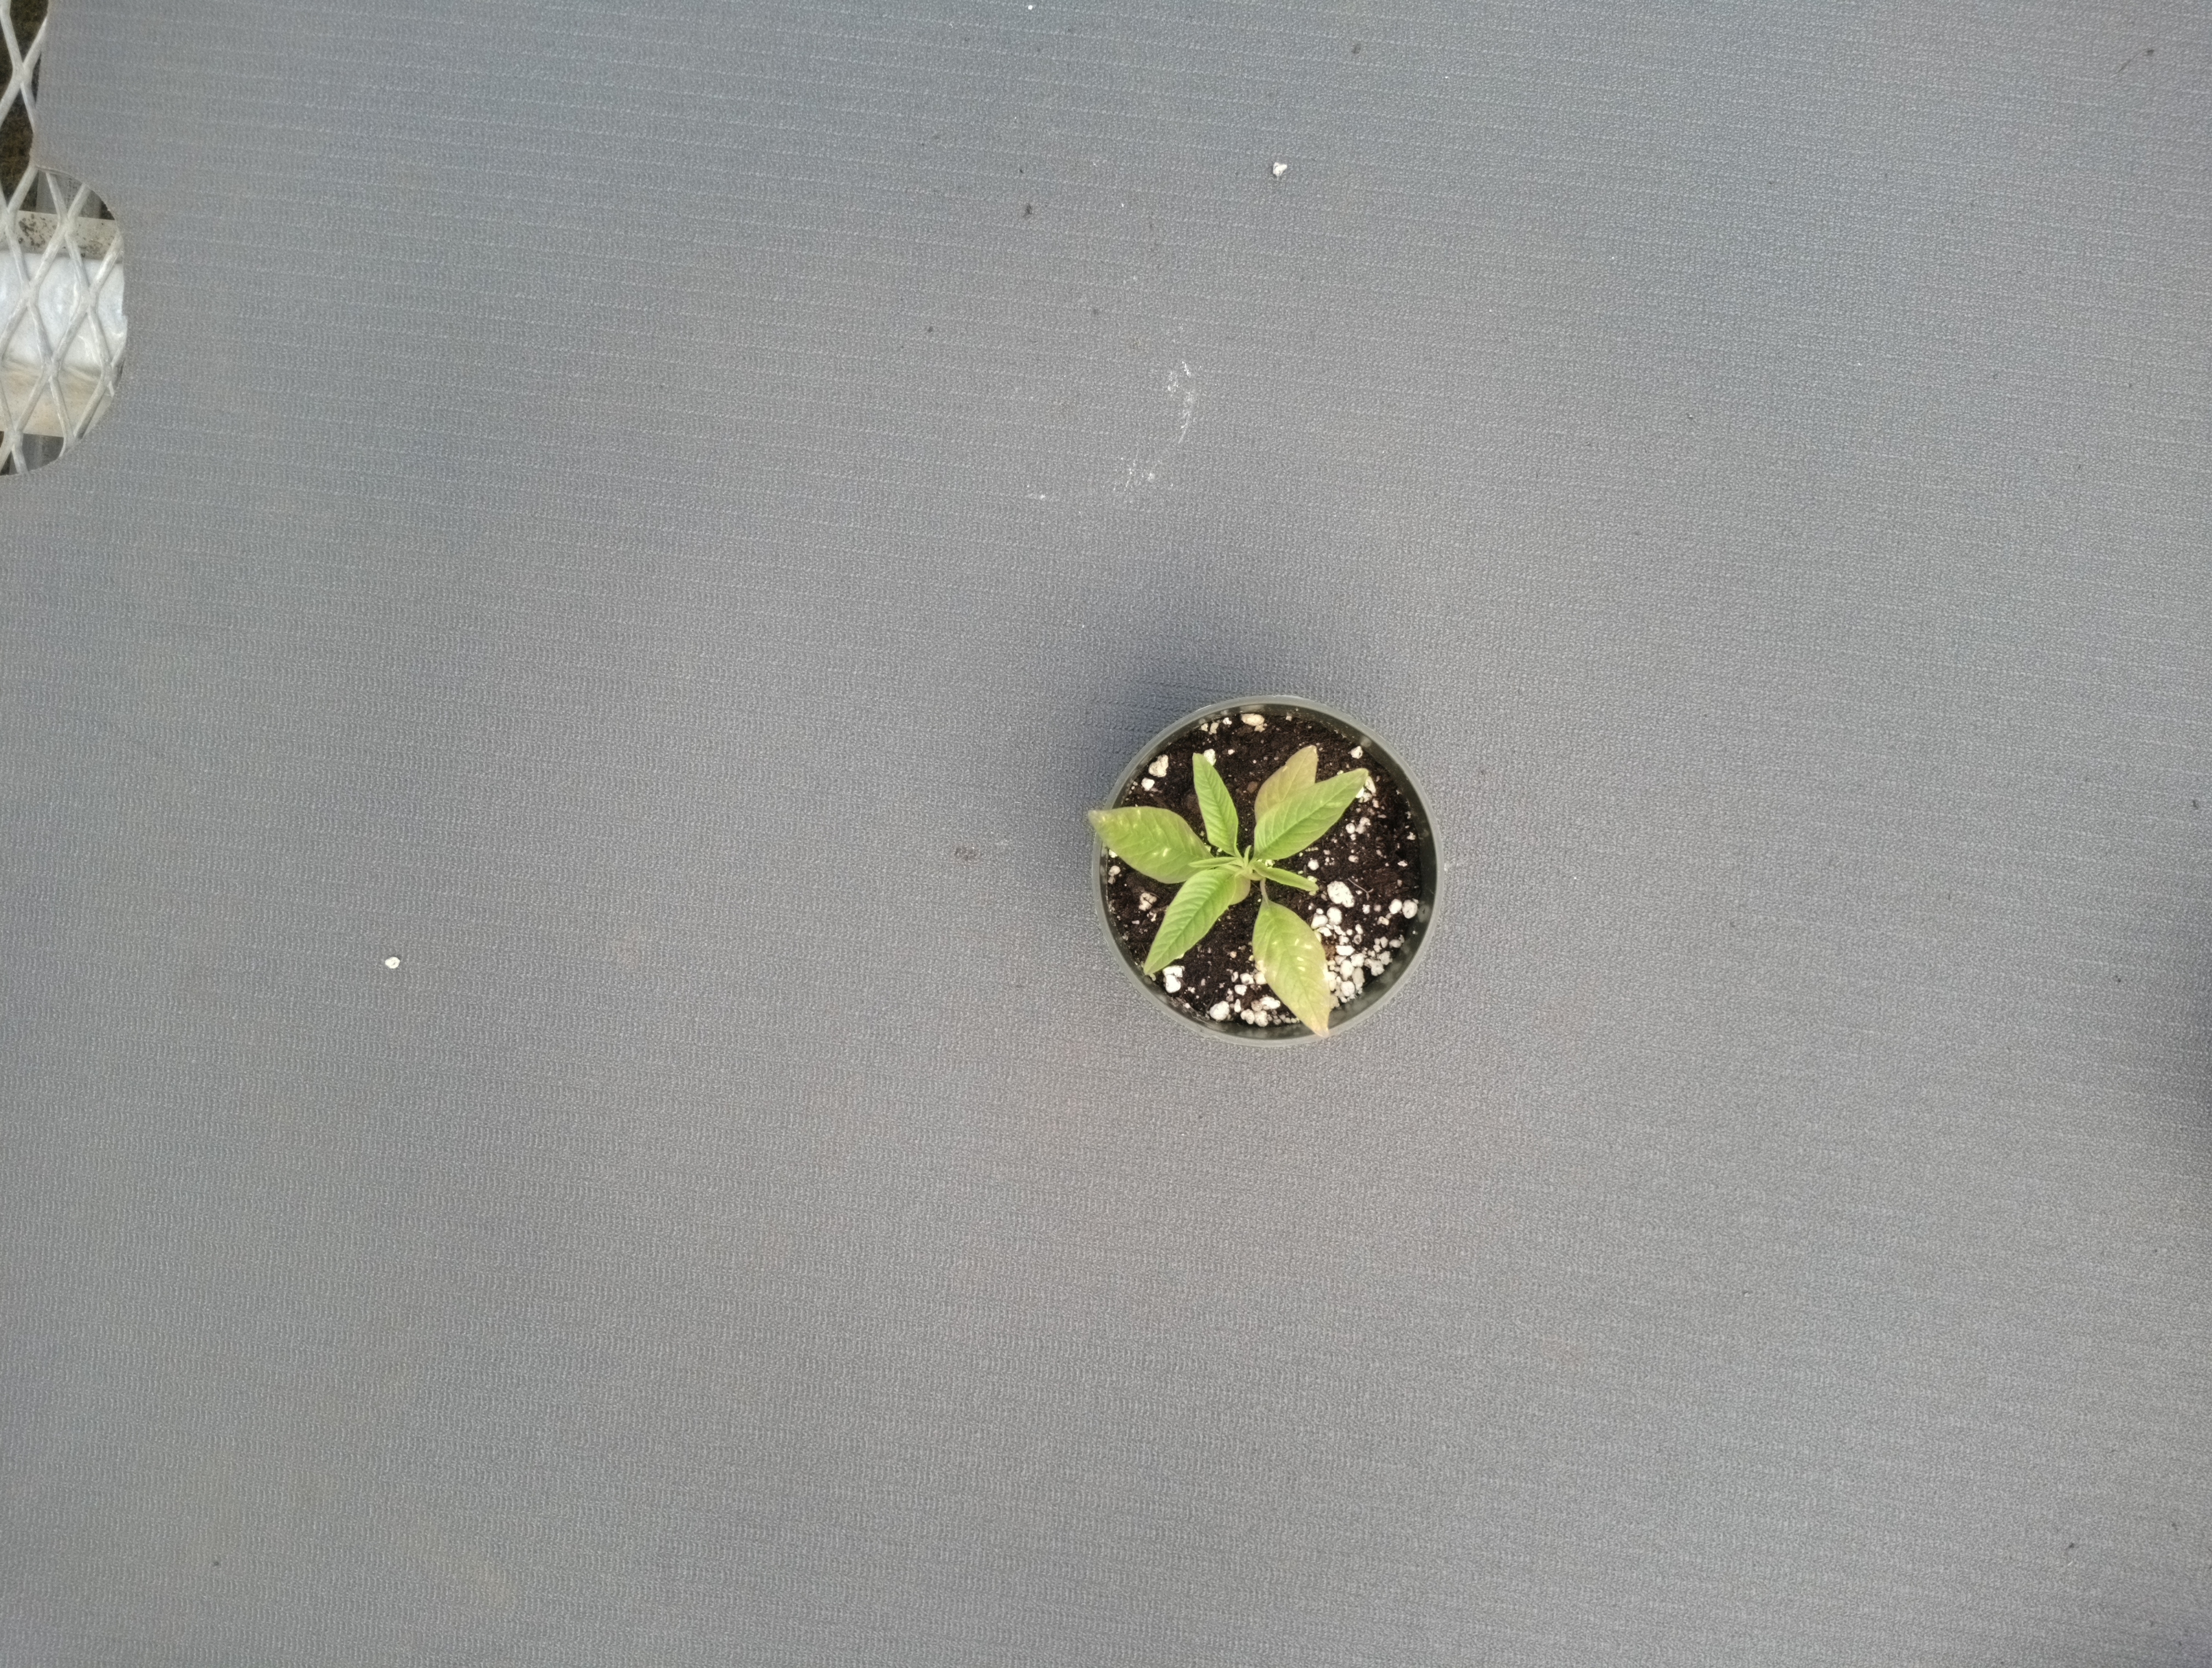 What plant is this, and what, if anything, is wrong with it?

waterhemp, healthy untreated
